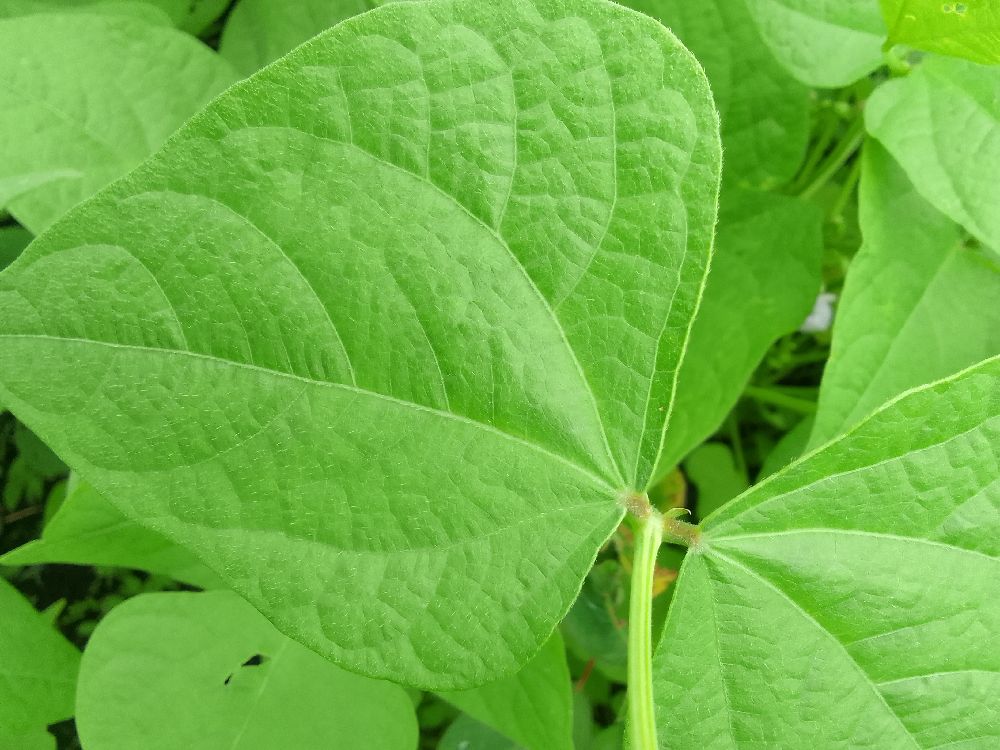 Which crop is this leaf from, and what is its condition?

common bean, healthy
